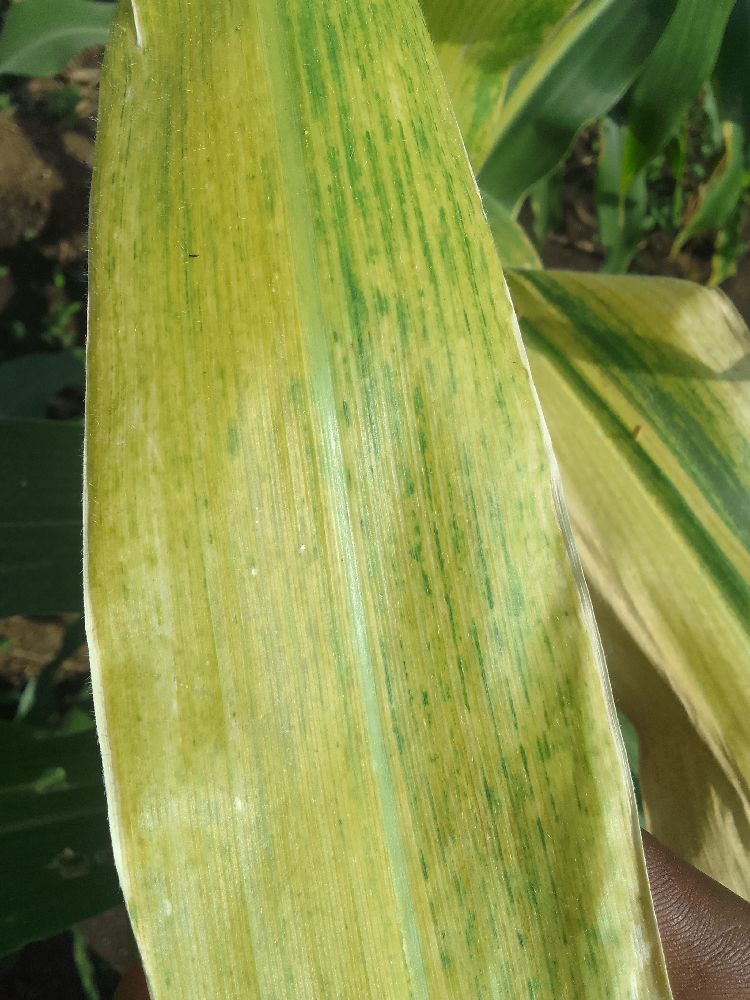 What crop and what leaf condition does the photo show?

maize, maize lethal necrosis
